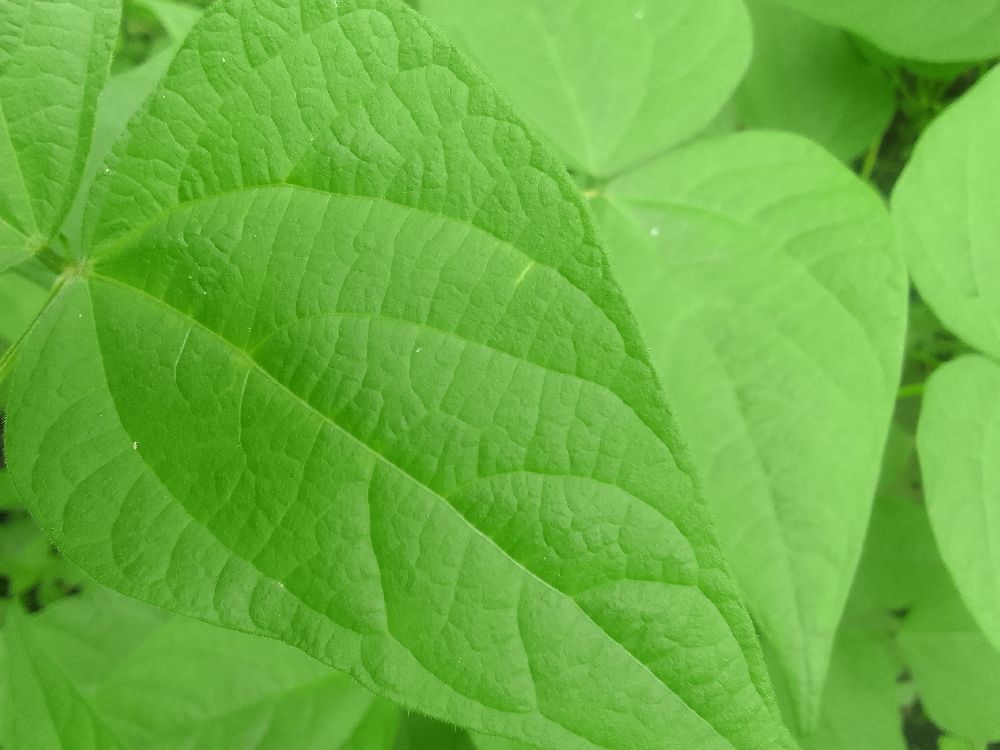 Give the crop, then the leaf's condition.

common bean, healthy
